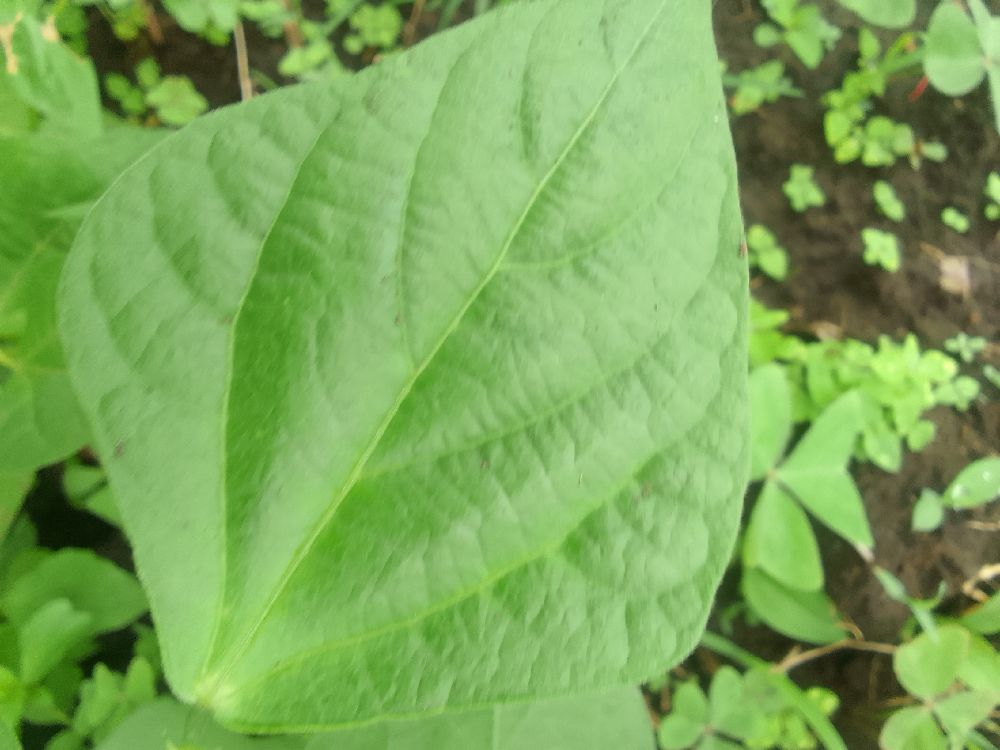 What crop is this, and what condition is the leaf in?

common bean, healthy
